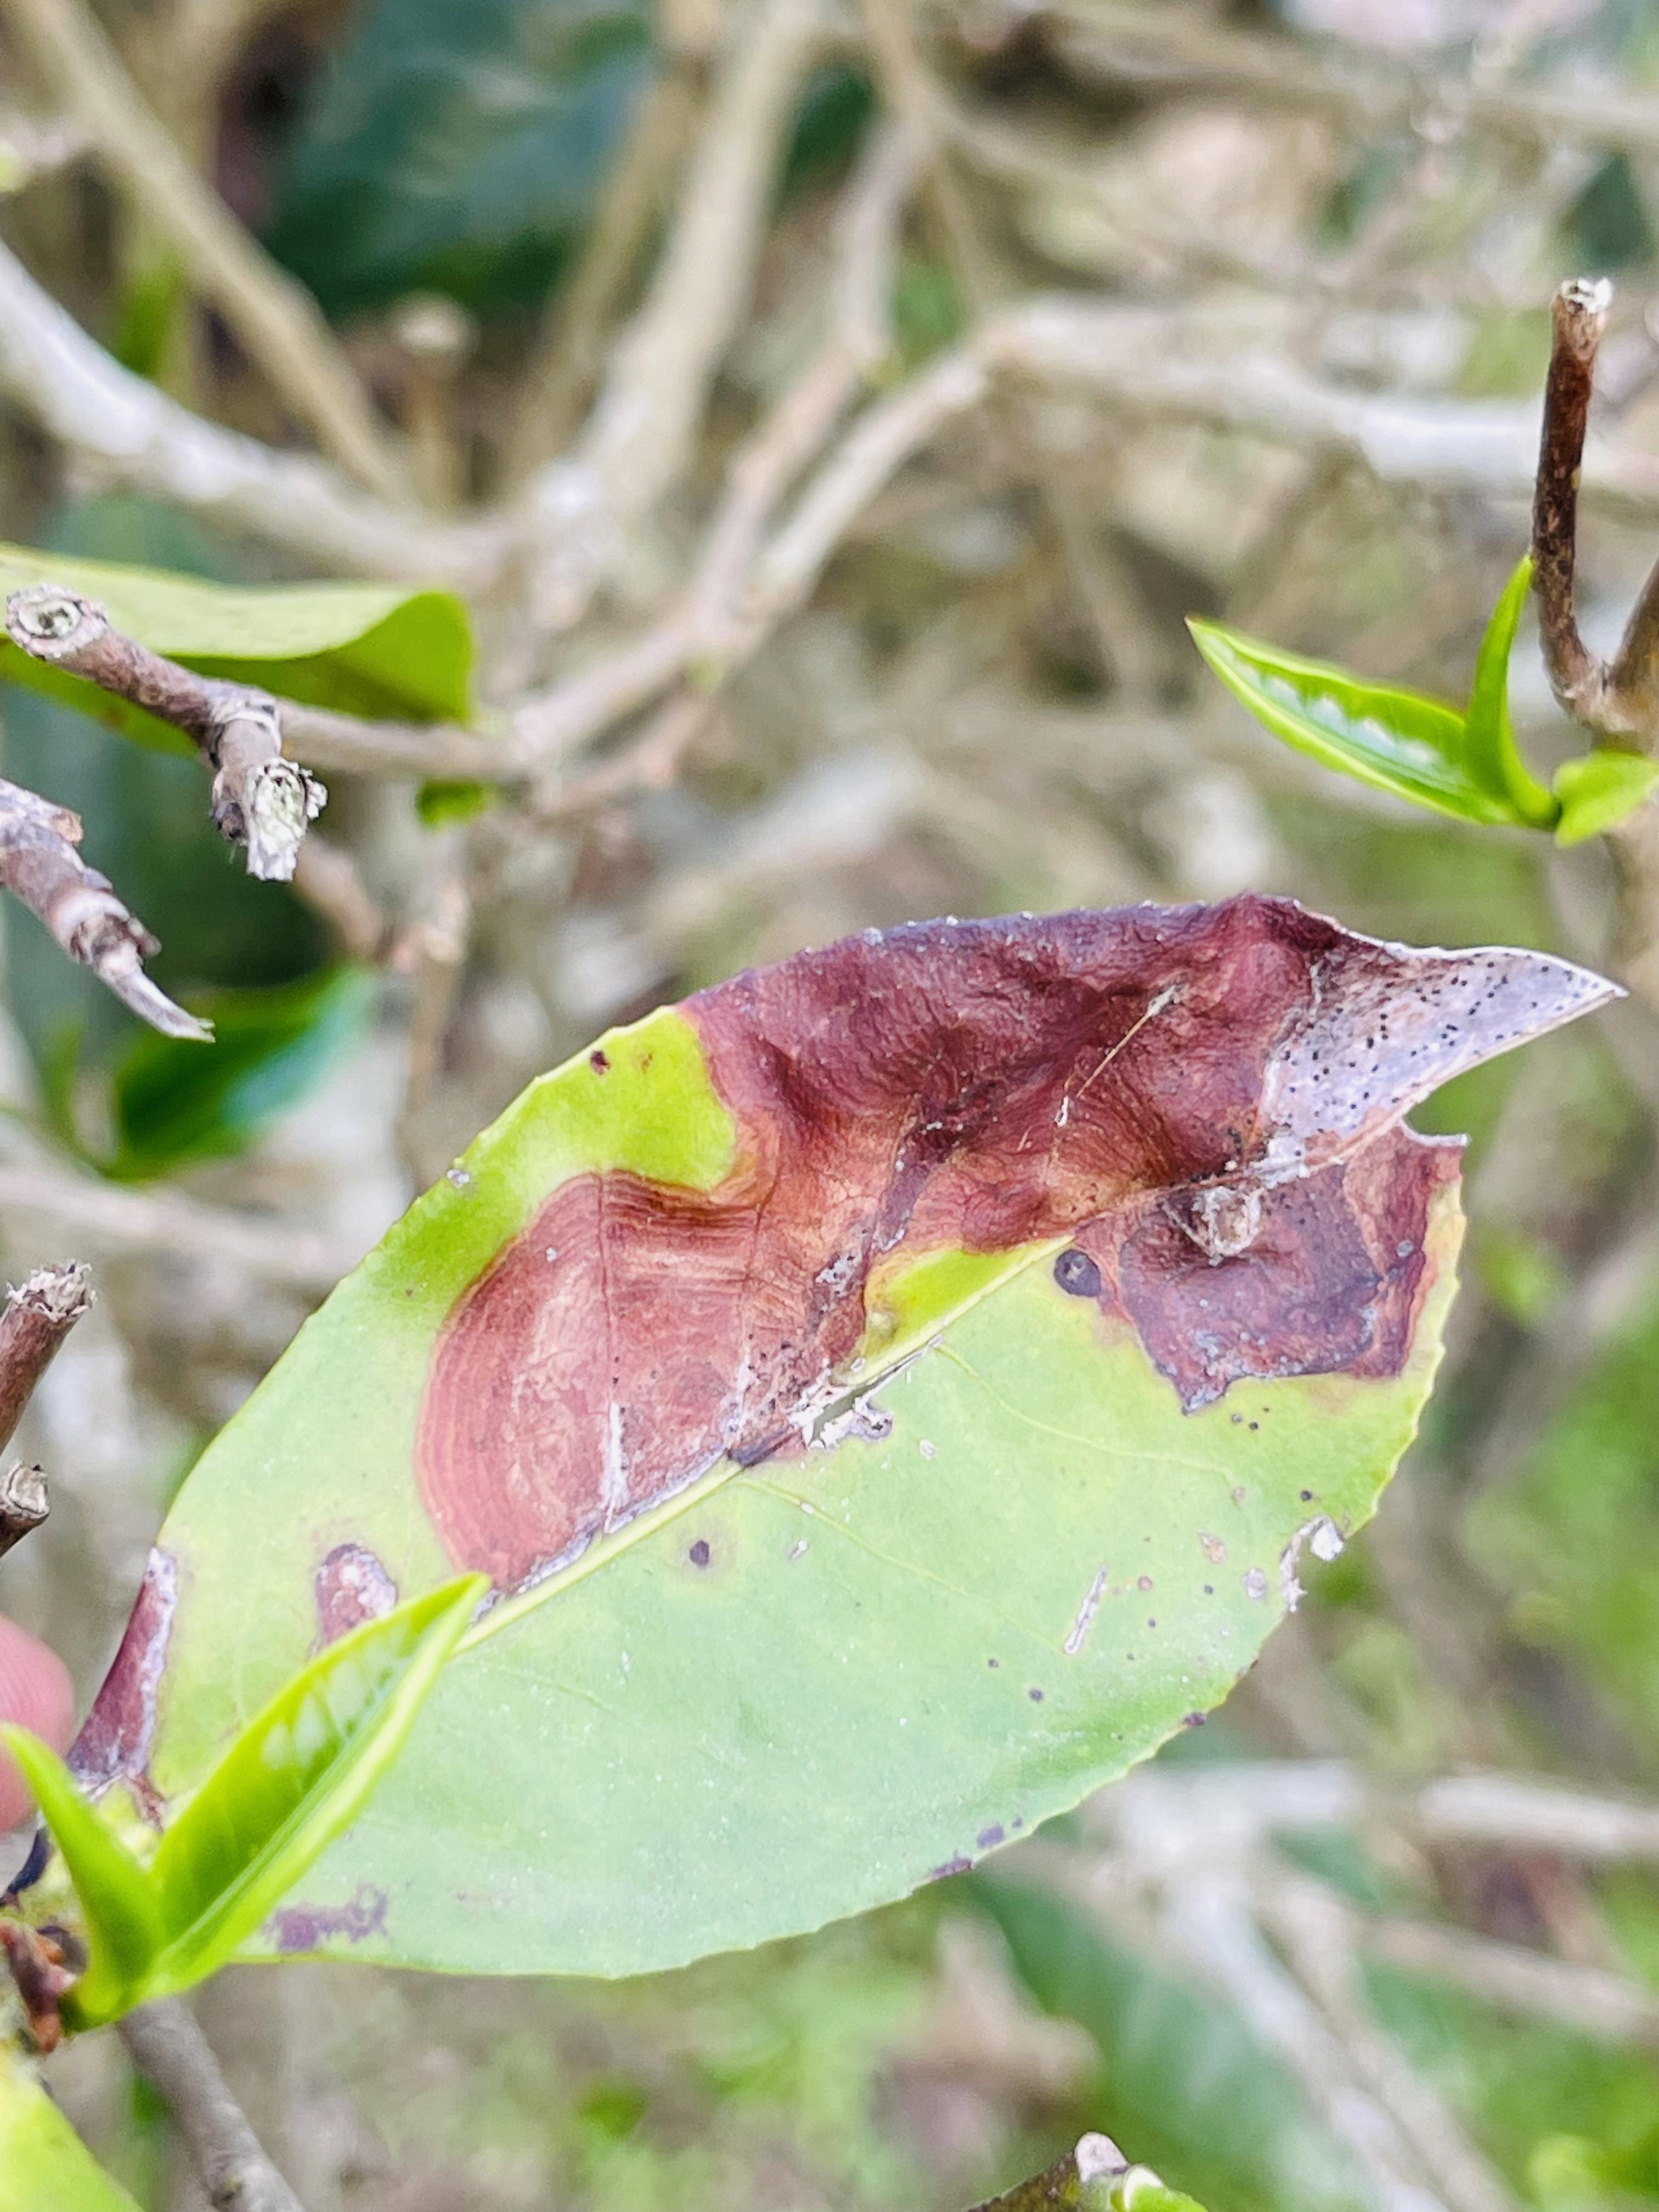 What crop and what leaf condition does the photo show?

tea, blight
